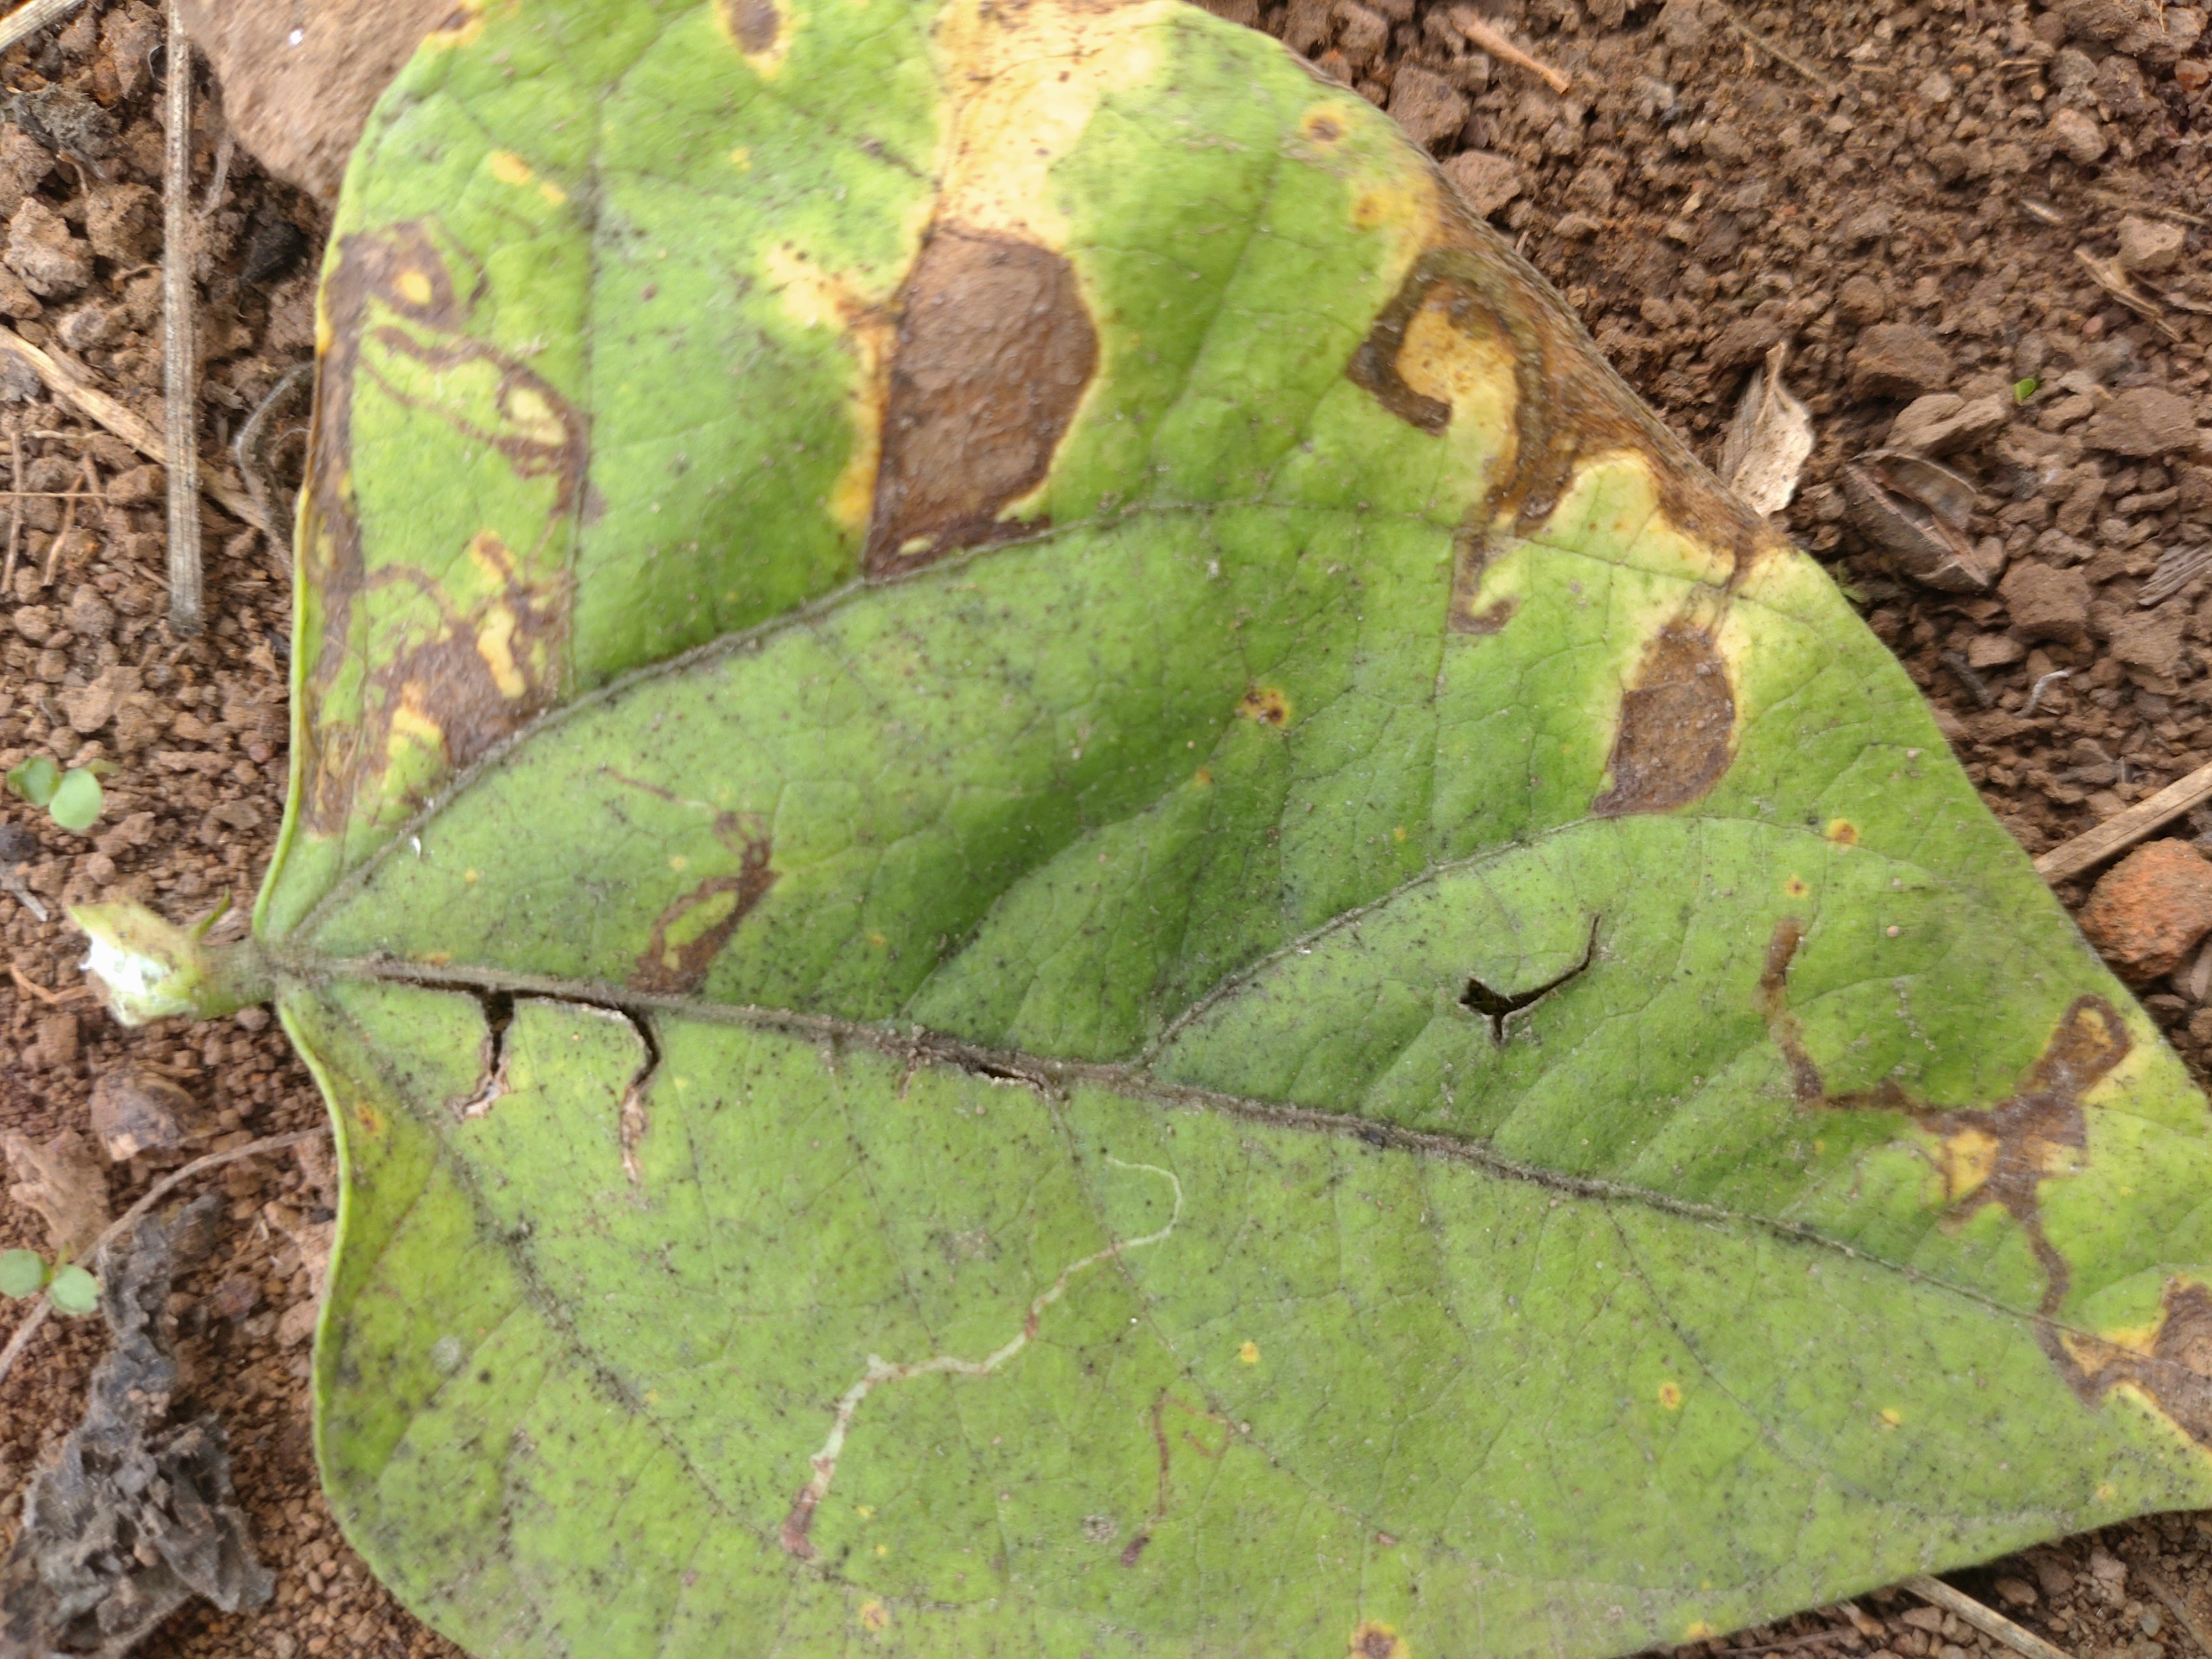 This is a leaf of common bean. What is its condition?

anthracnose
